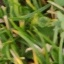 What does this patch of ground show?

grass
